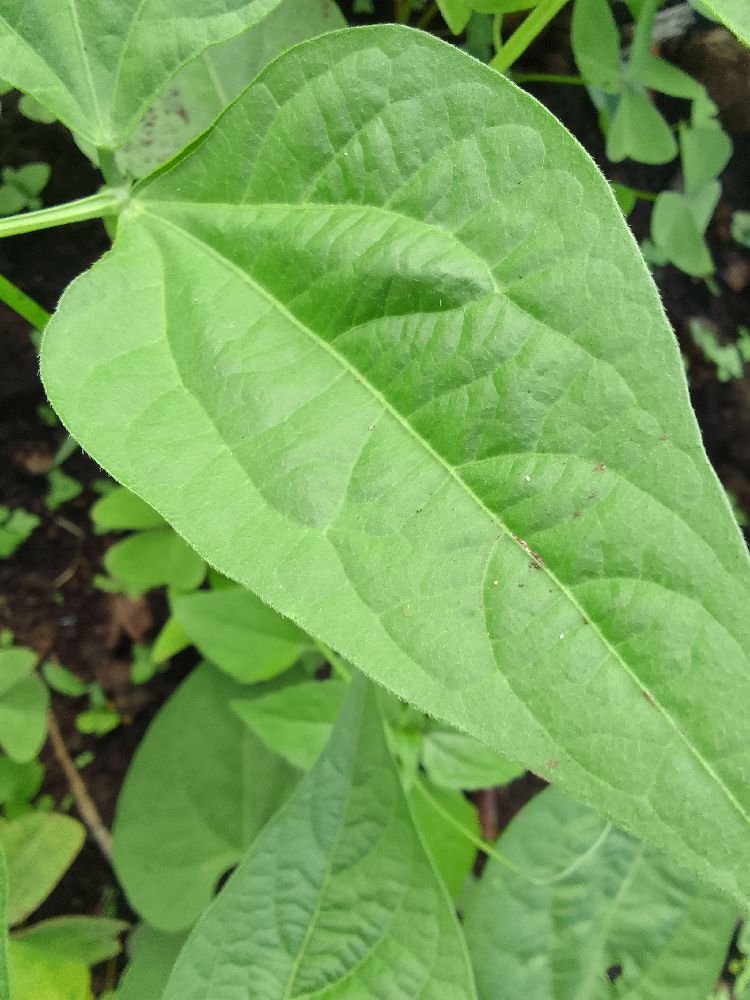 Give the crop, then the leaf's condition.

common bean, healthy
